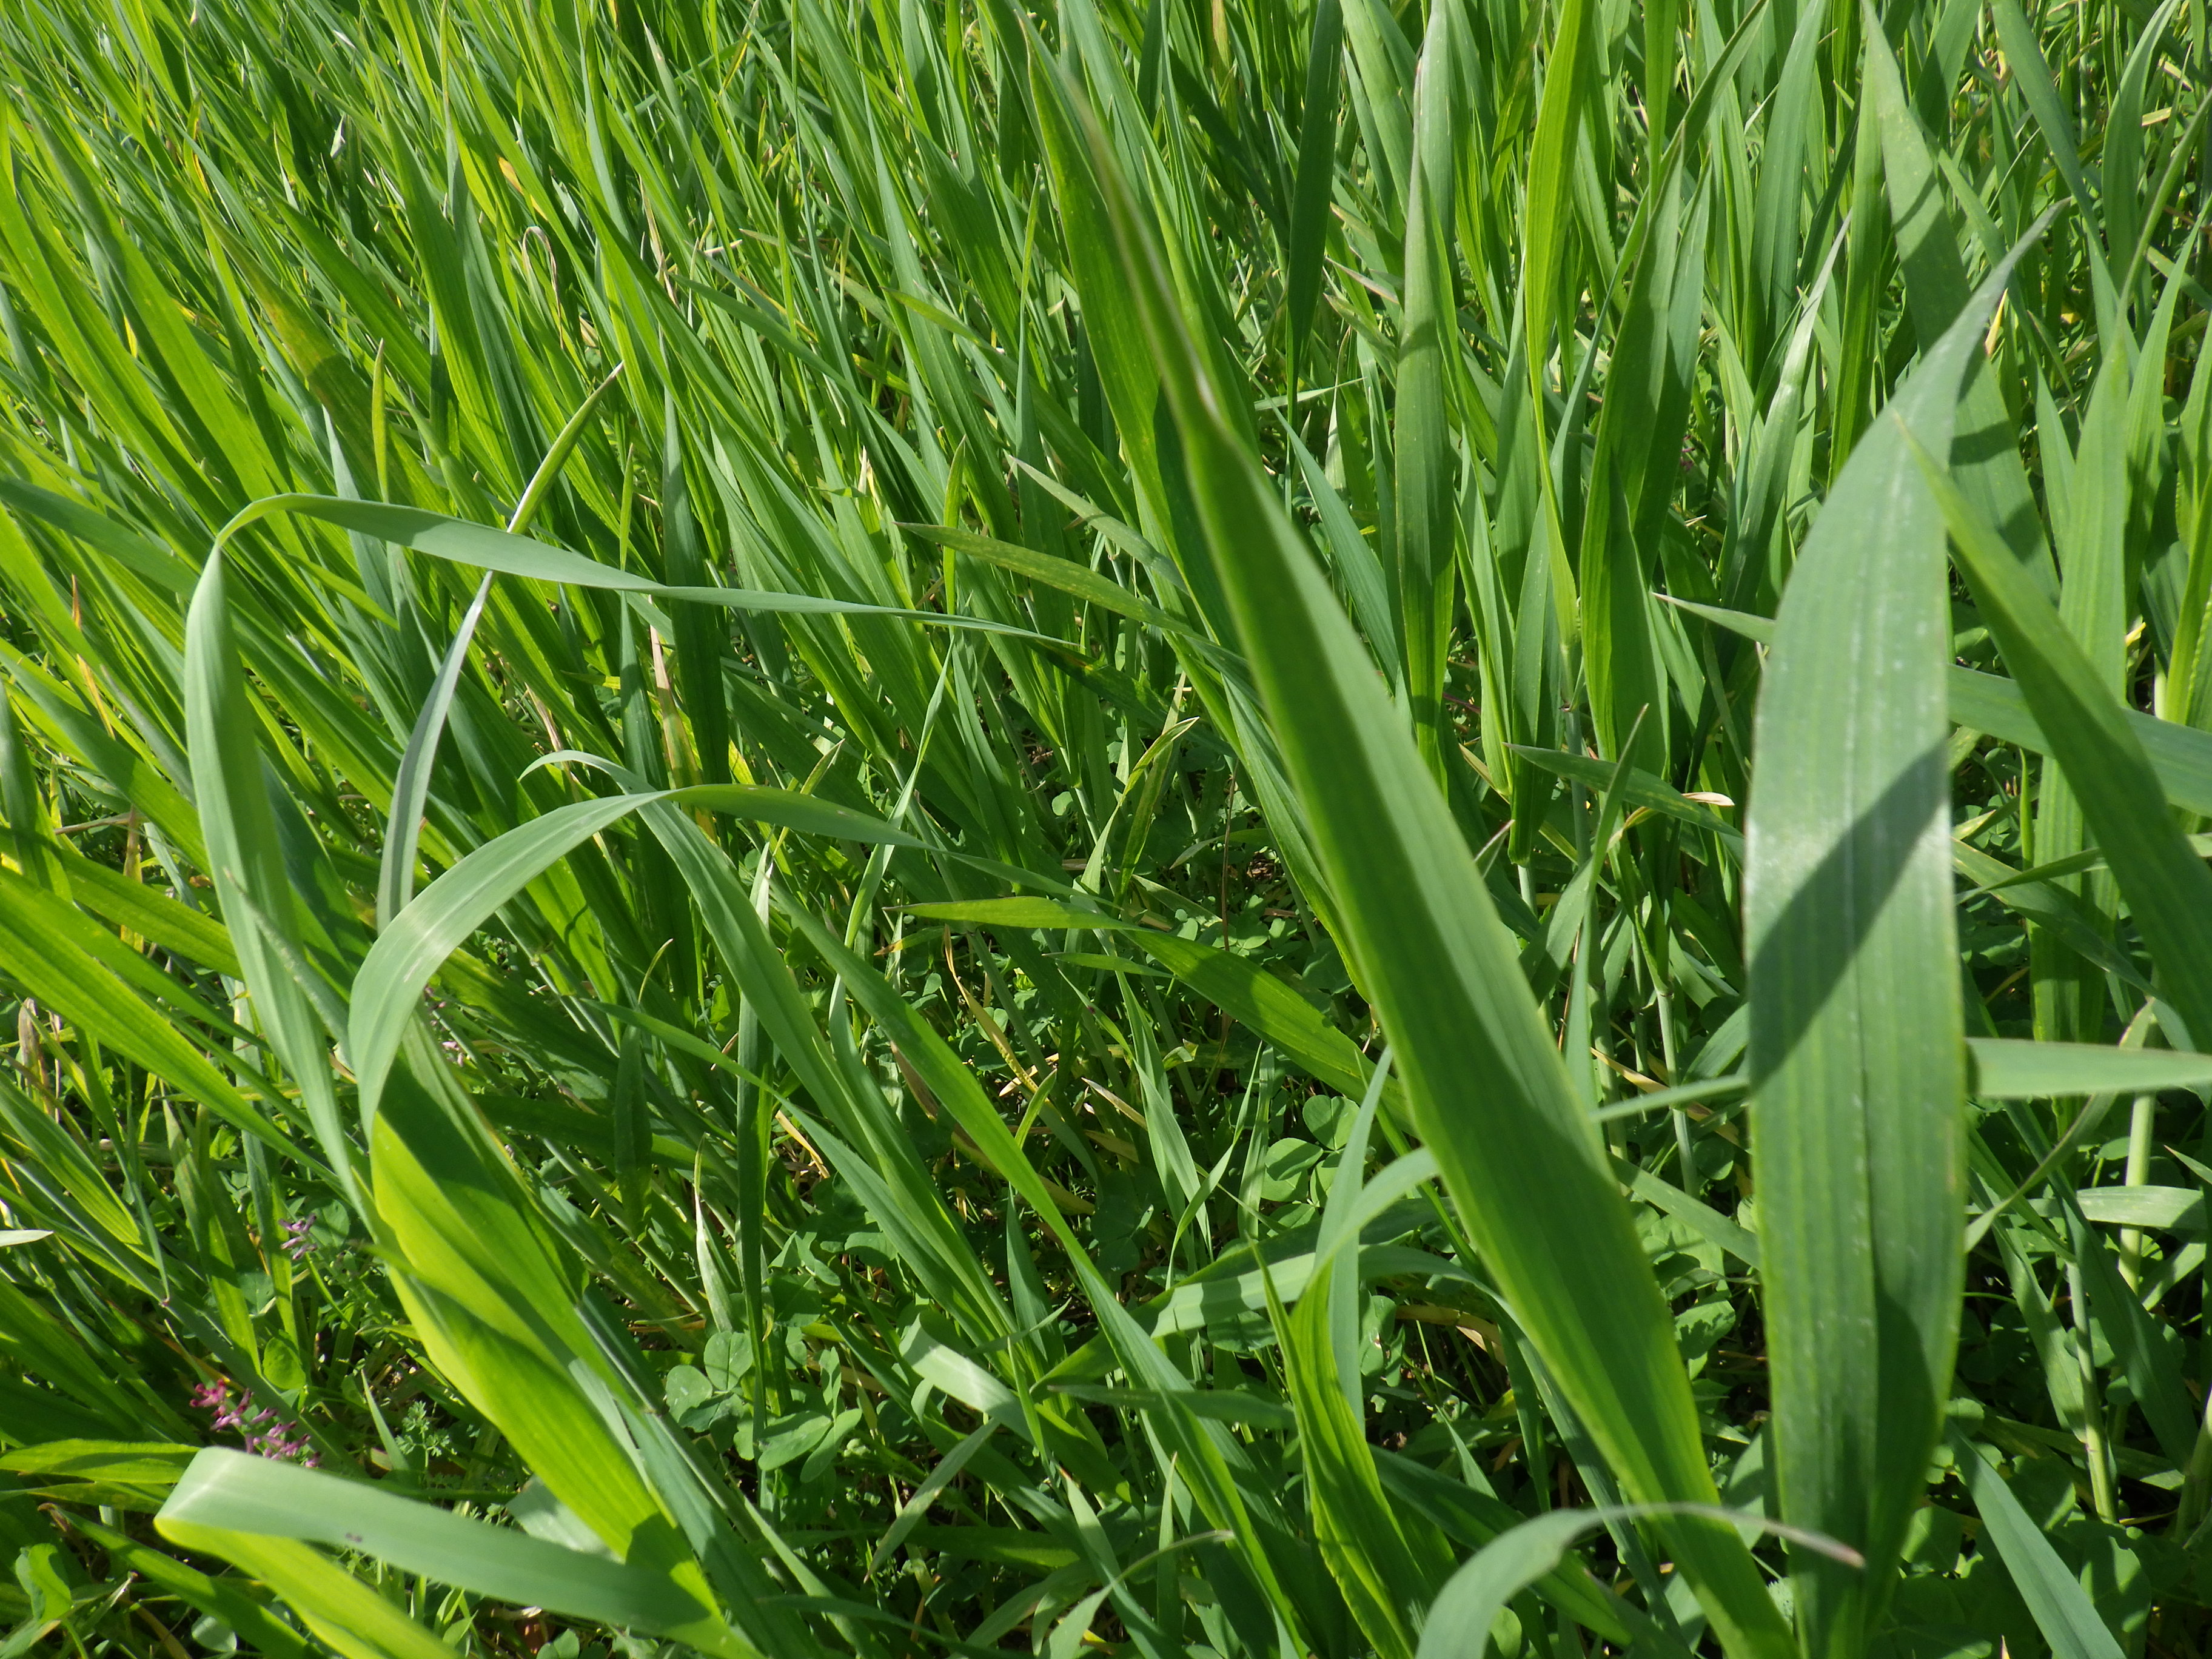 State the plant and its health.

wheat, healthy
